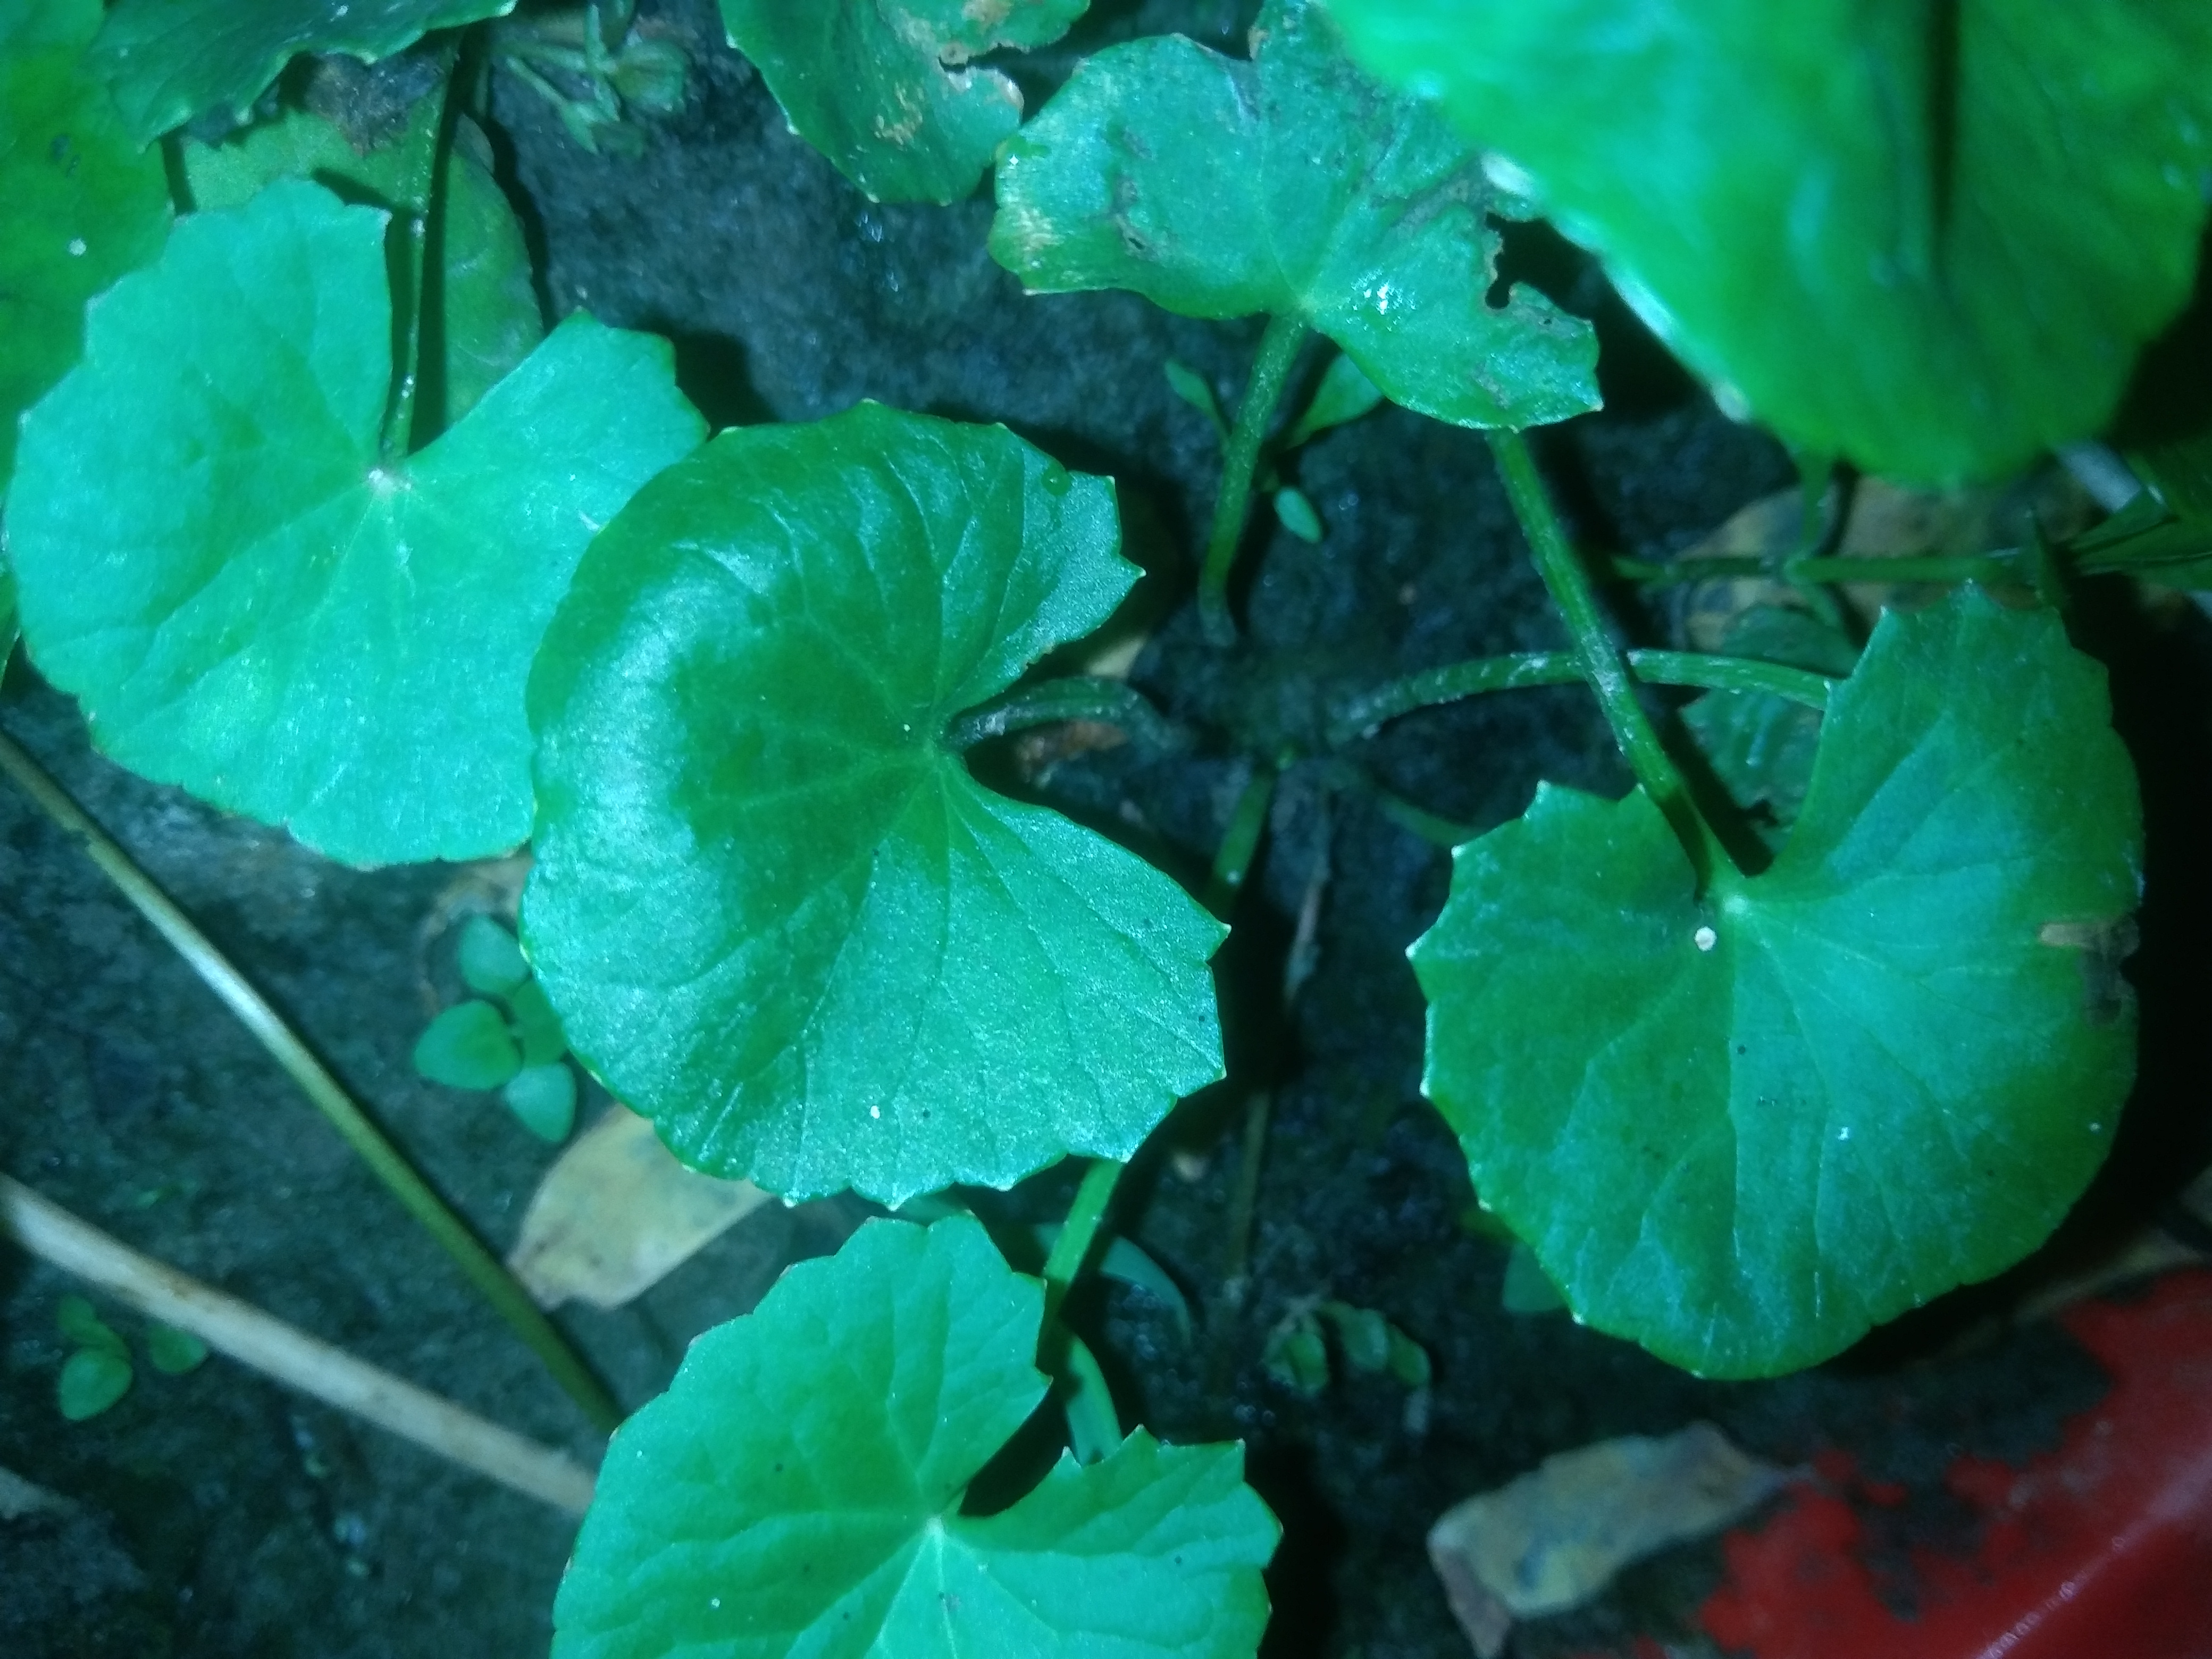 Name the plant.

thankuni
